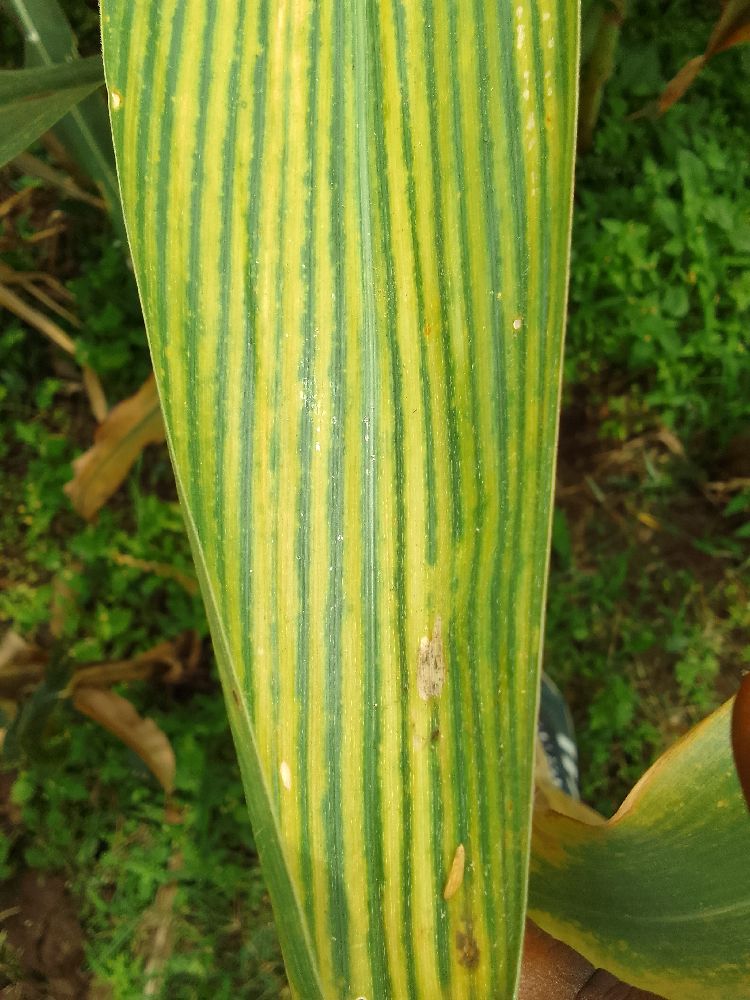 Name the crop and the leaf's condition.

maize, maize lethal necrosis
